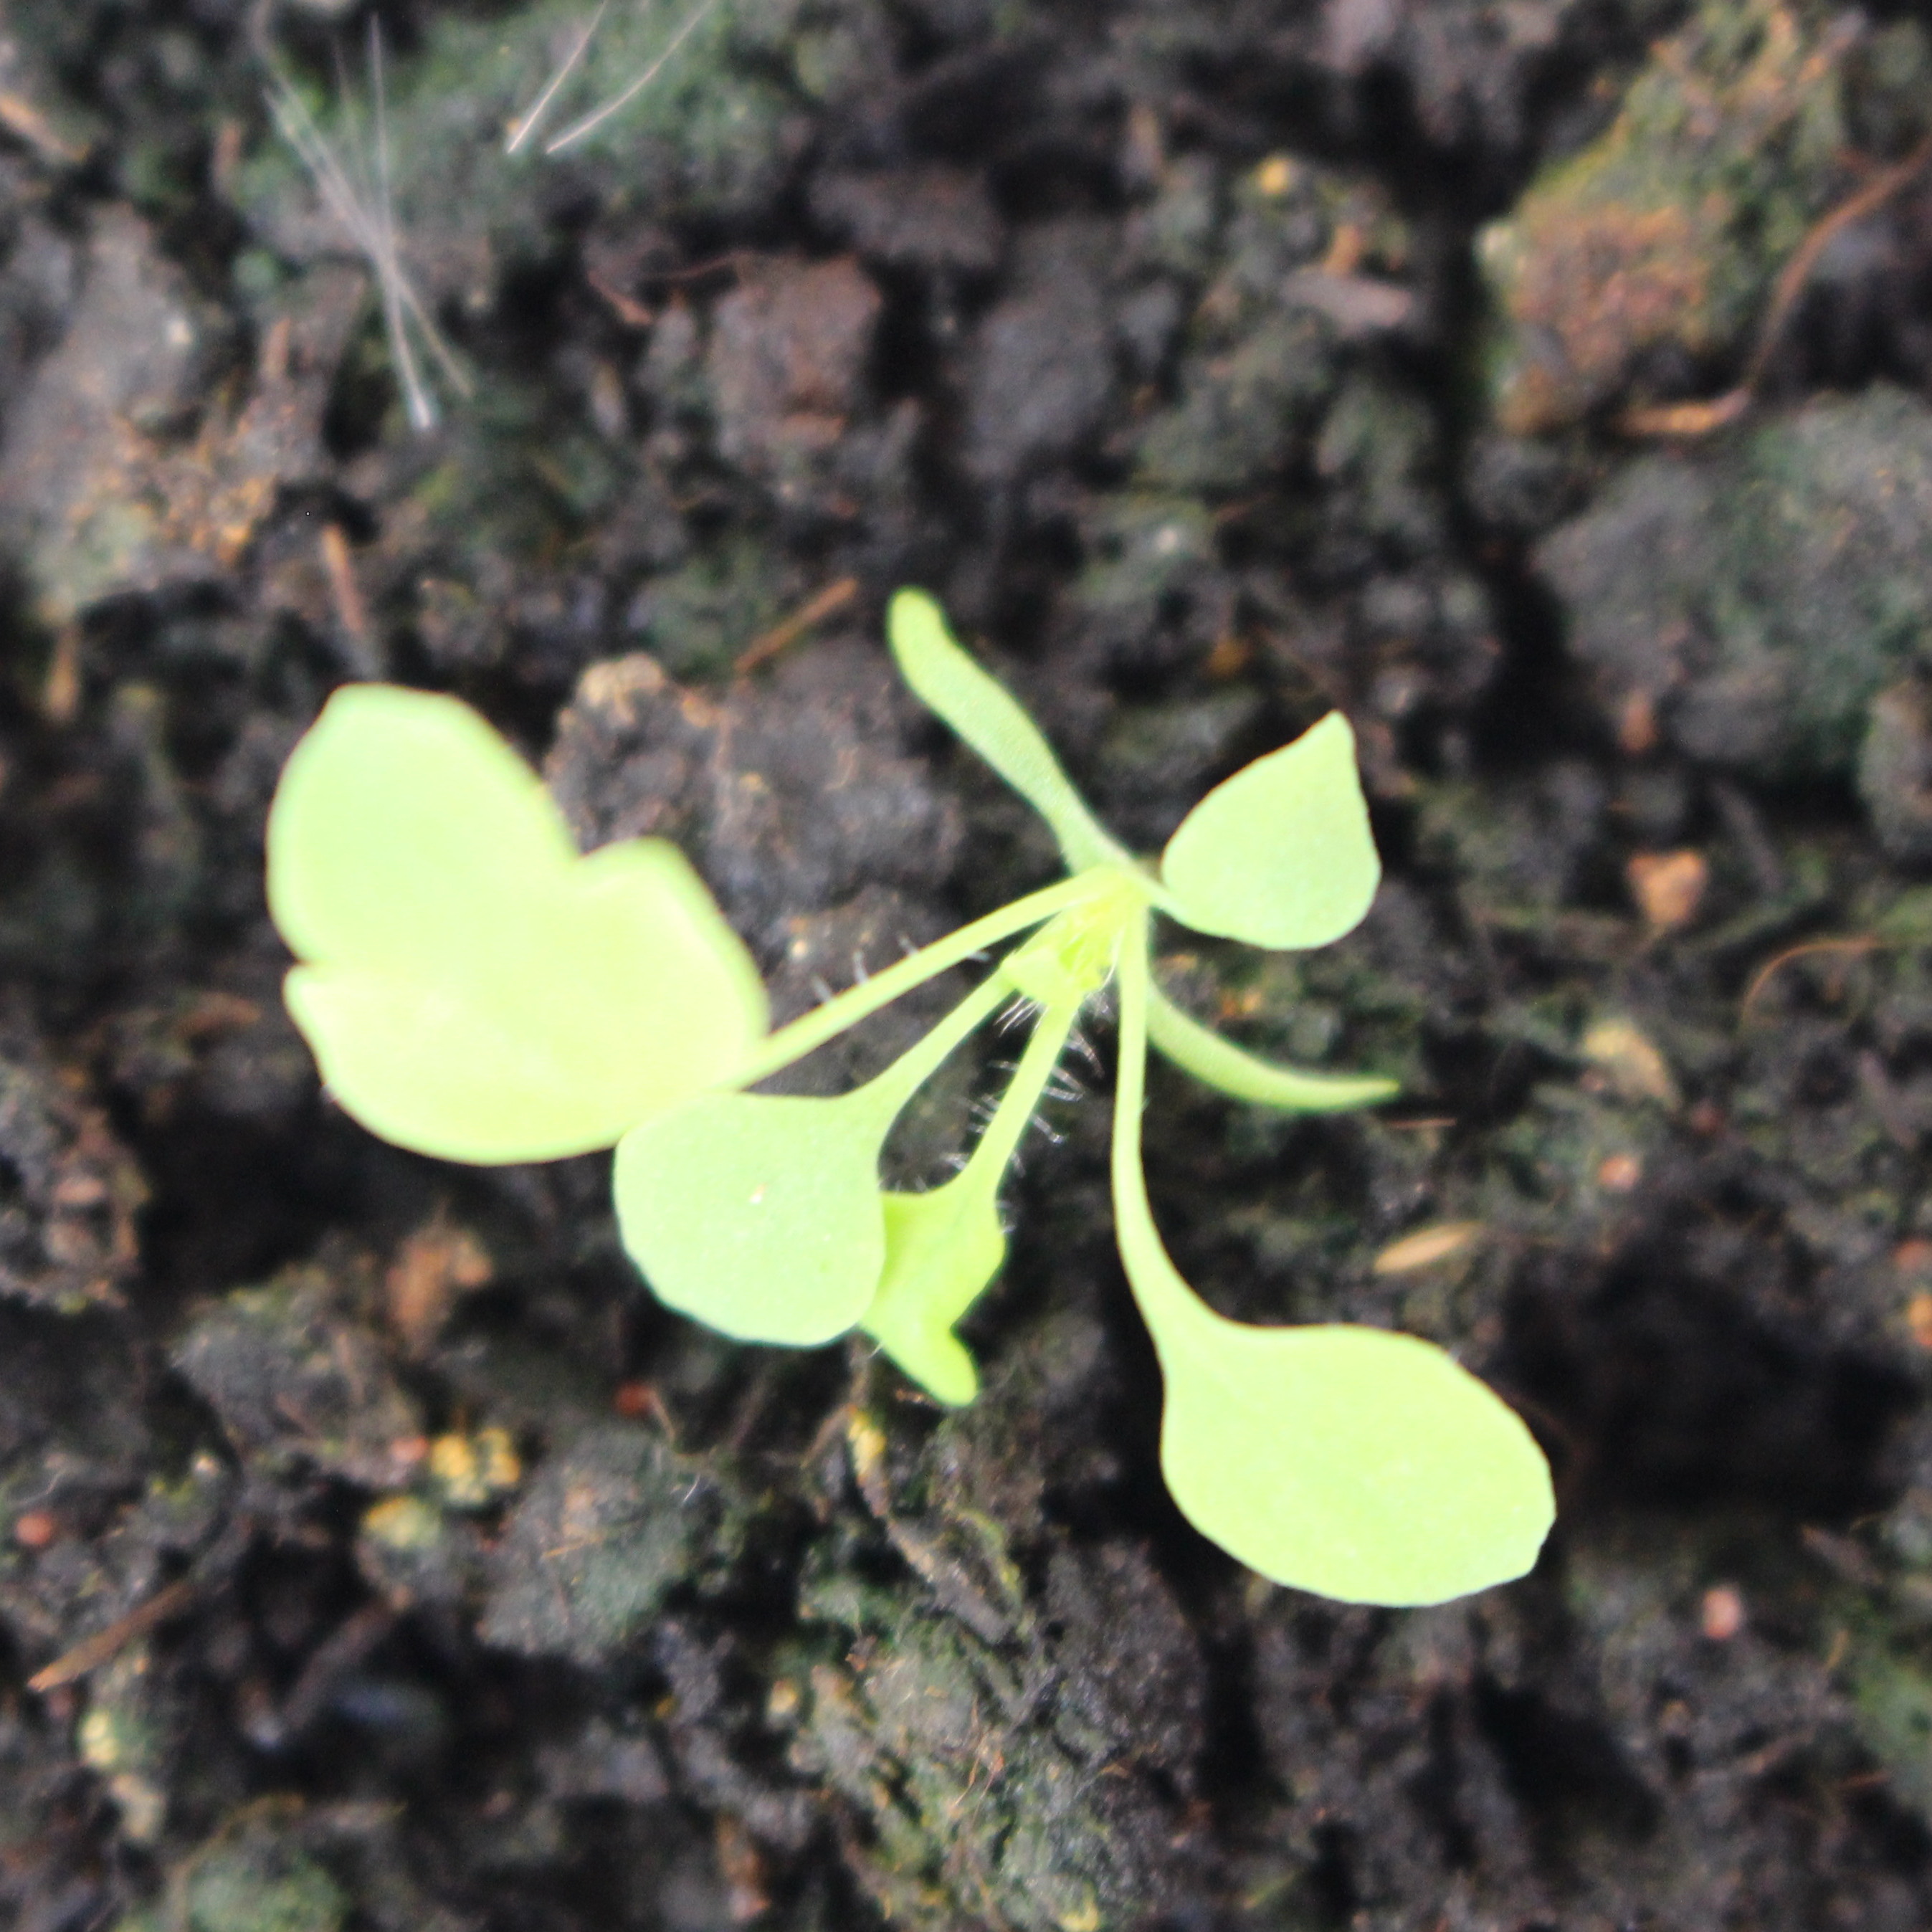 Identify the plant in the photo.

Papaver rhoeas
